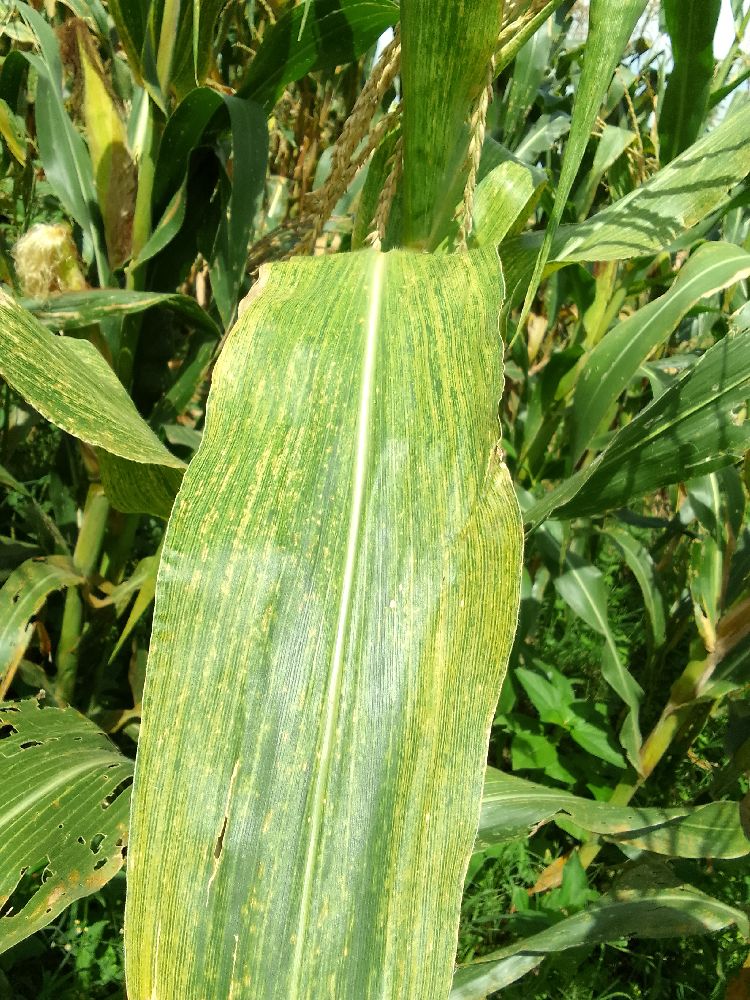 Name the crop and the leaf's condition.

maize, maize lethal necrosis
